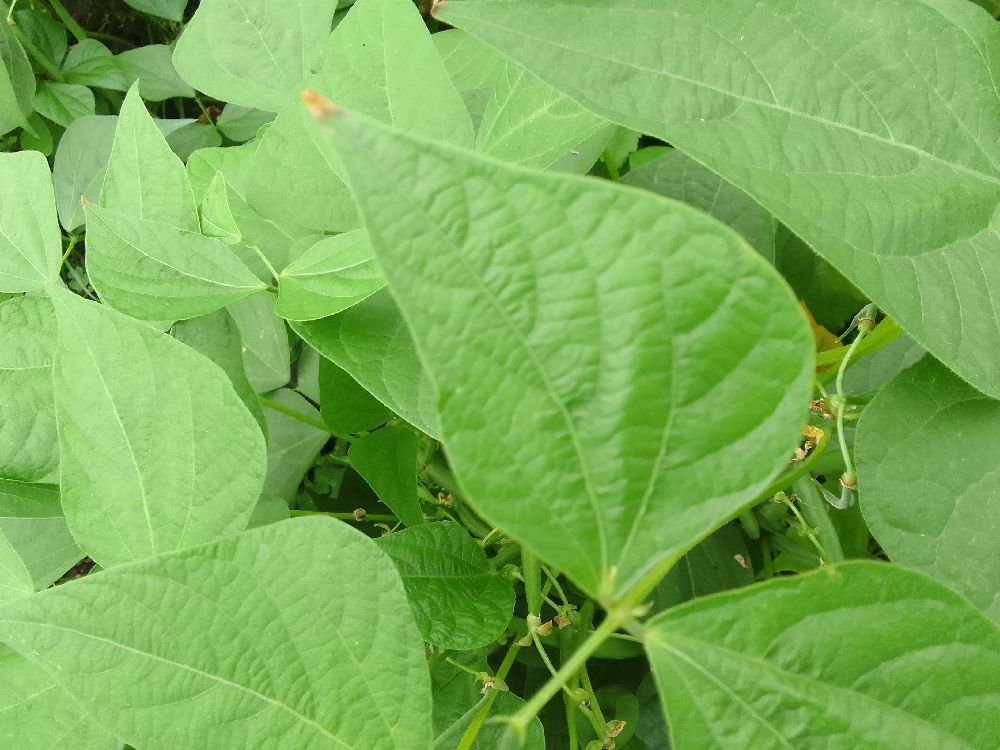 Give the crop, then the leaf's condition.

common bean, healthy
